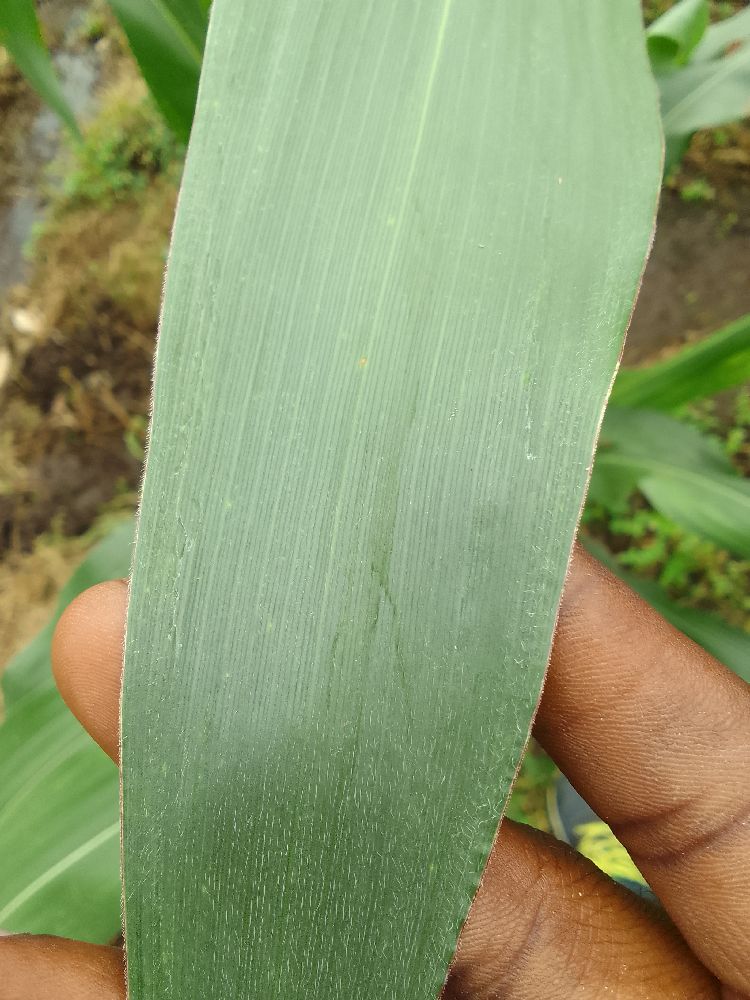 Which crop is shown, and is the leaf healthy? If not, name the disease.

maize, healthy
